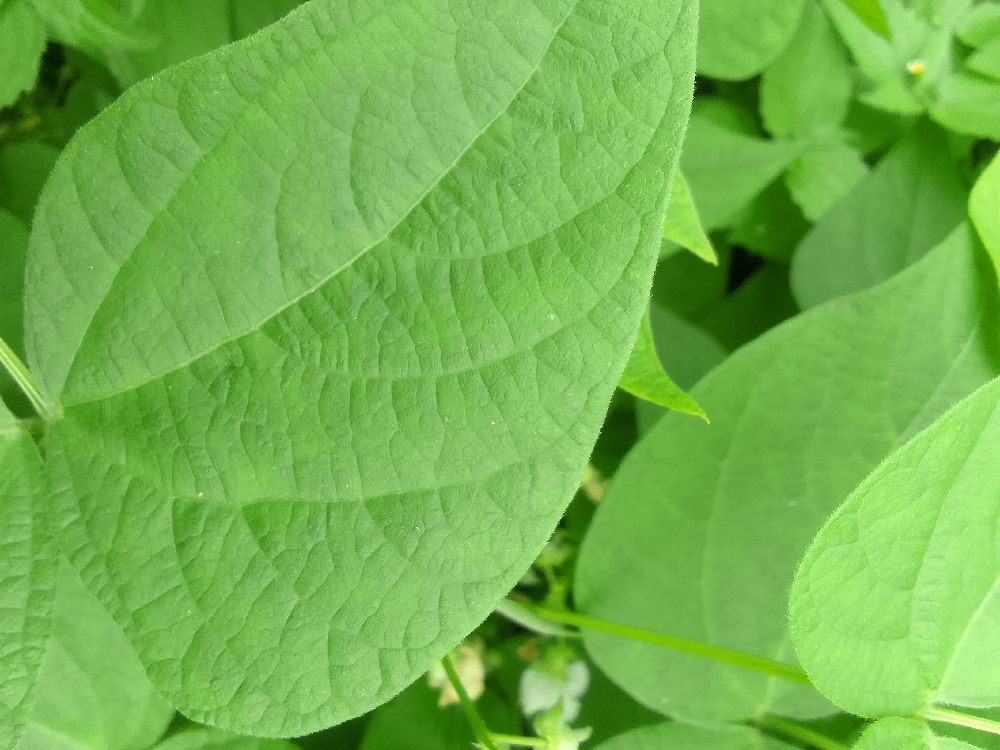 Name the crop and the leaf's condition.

common bean, healthy
